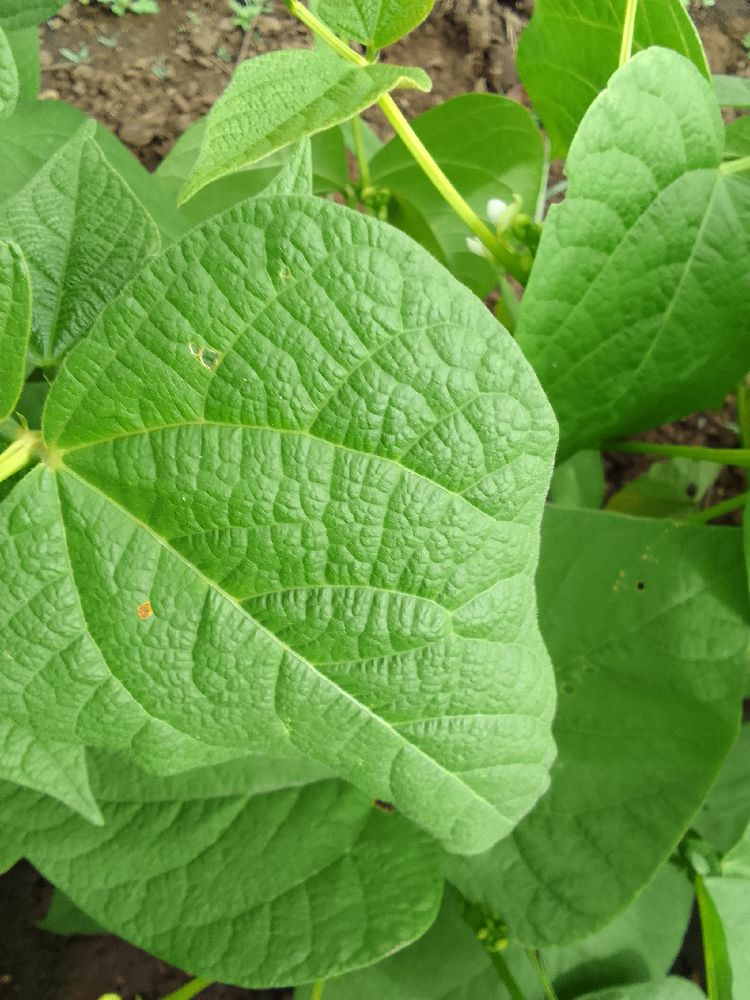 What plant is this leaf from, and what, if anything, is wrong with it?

common bean, healthy
